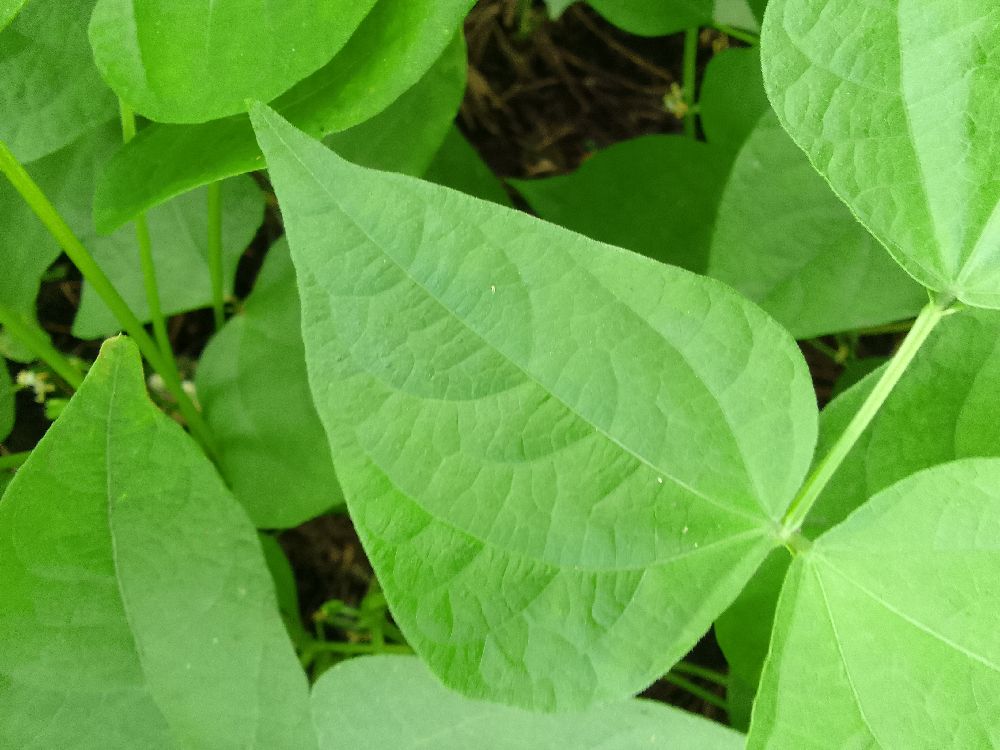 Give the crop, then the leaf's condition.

common bean, healthy
